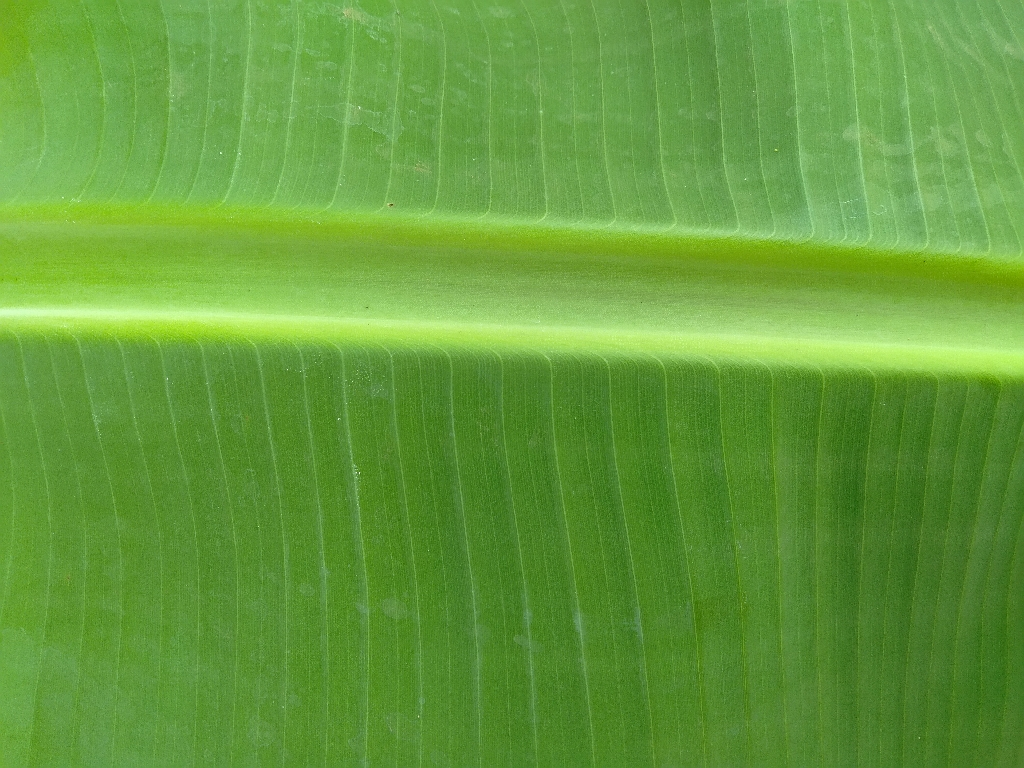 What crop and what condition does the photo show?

banana, healthy
